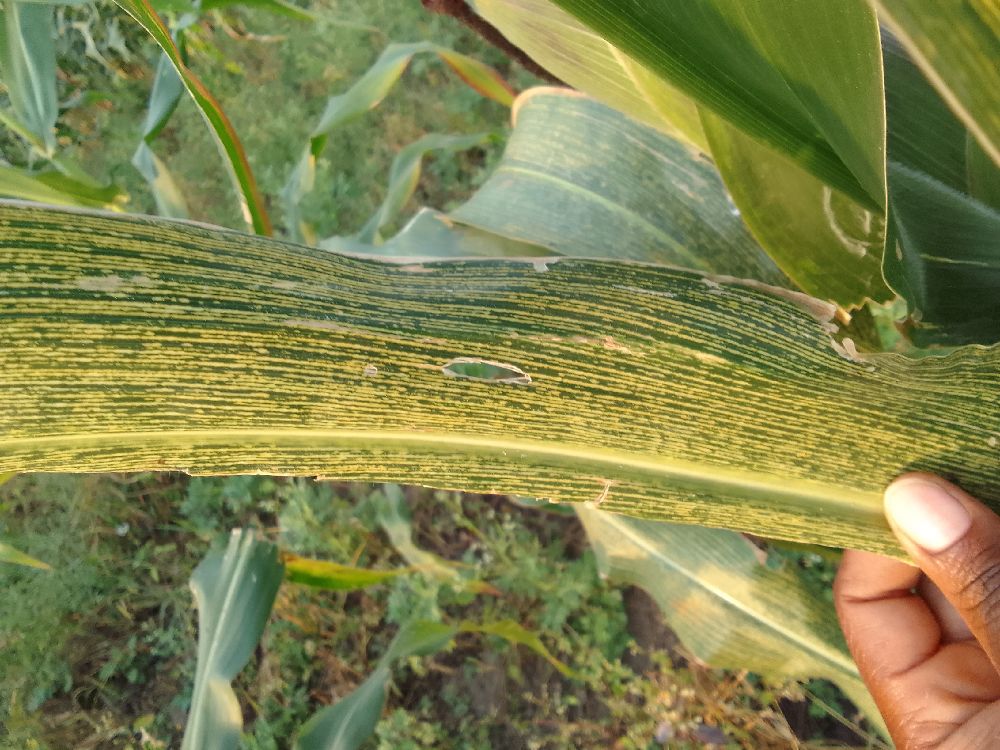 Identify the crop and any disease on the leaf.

maize, maize streak virus
